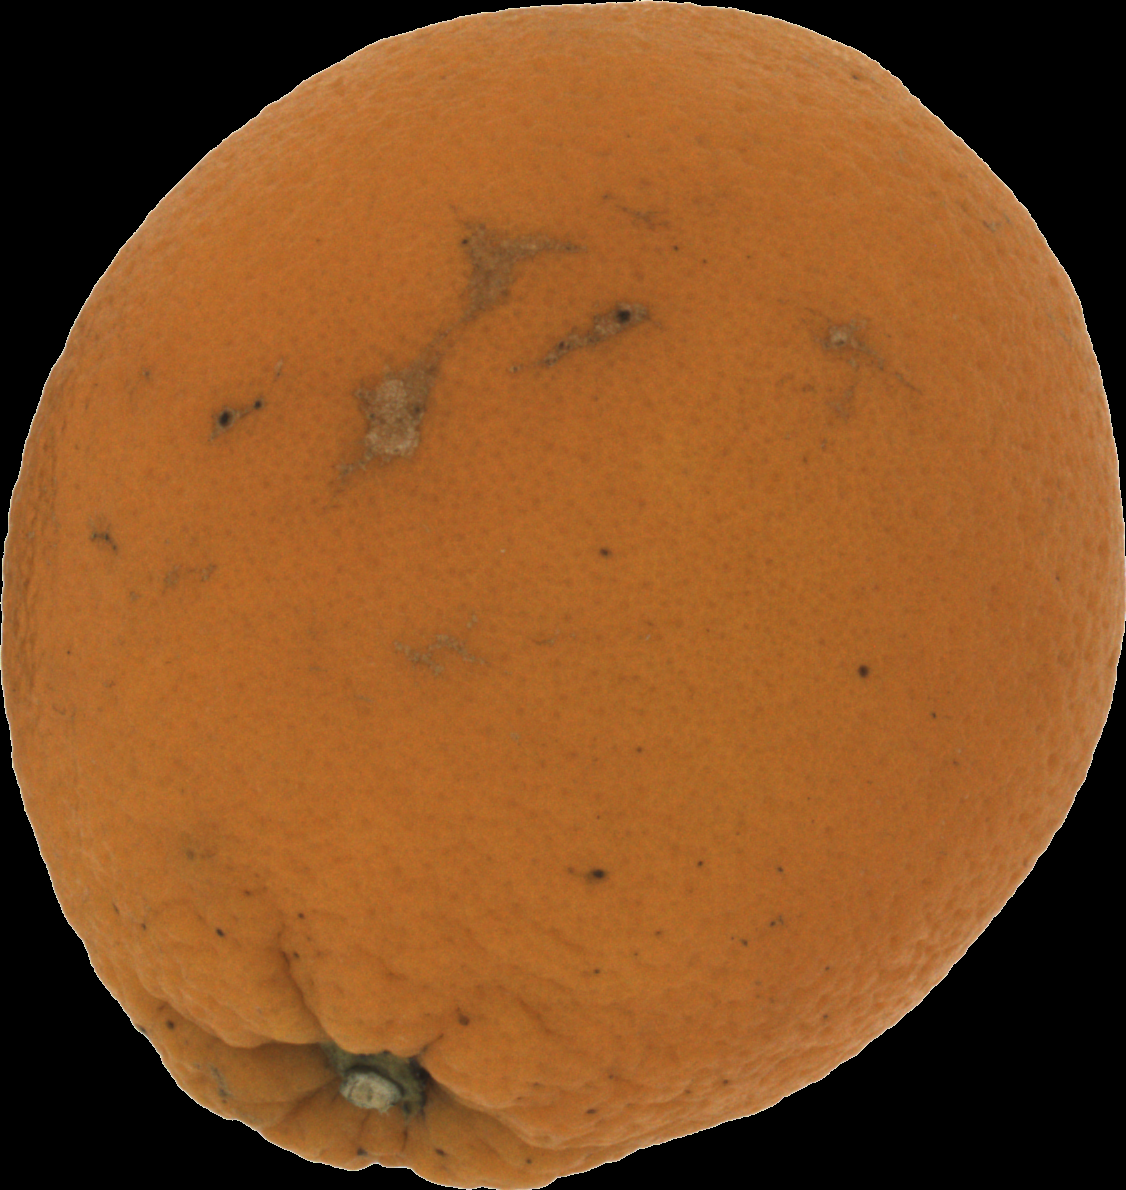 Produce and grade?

orange, bad
